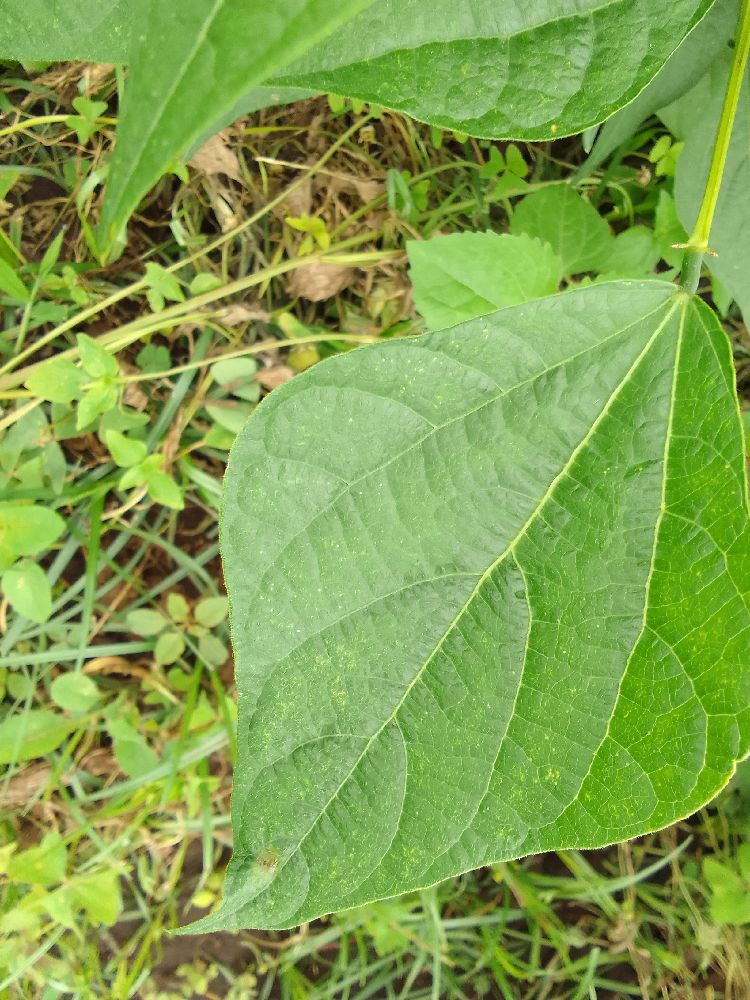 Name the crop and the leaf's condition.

common bean, healthy
